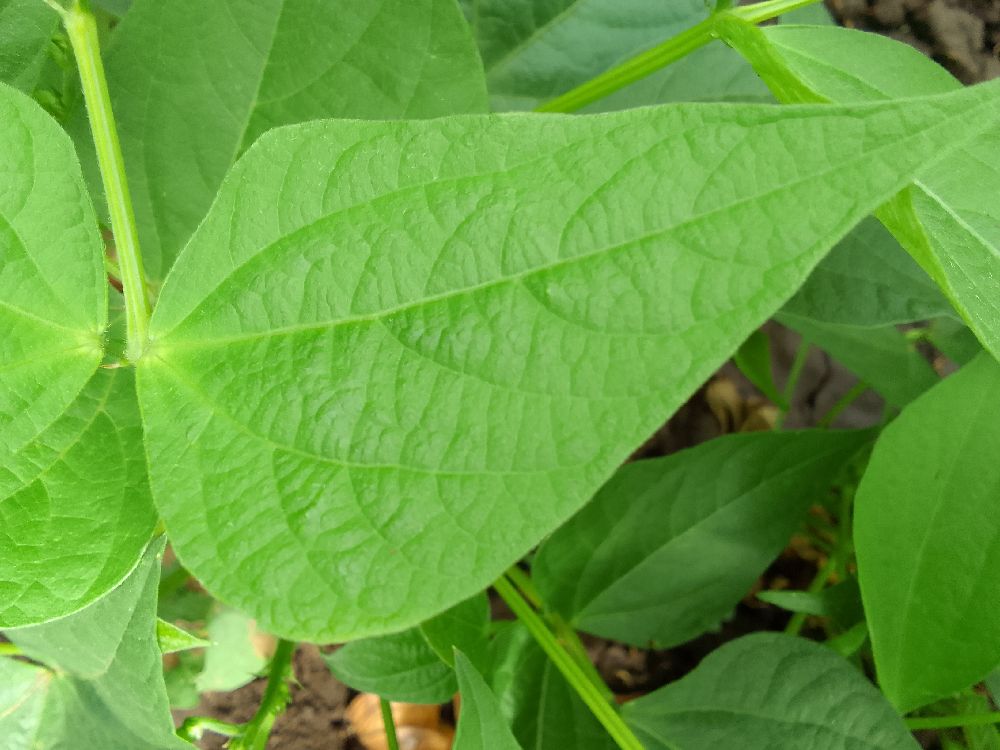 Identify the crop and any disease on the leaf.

common bean, healthy
